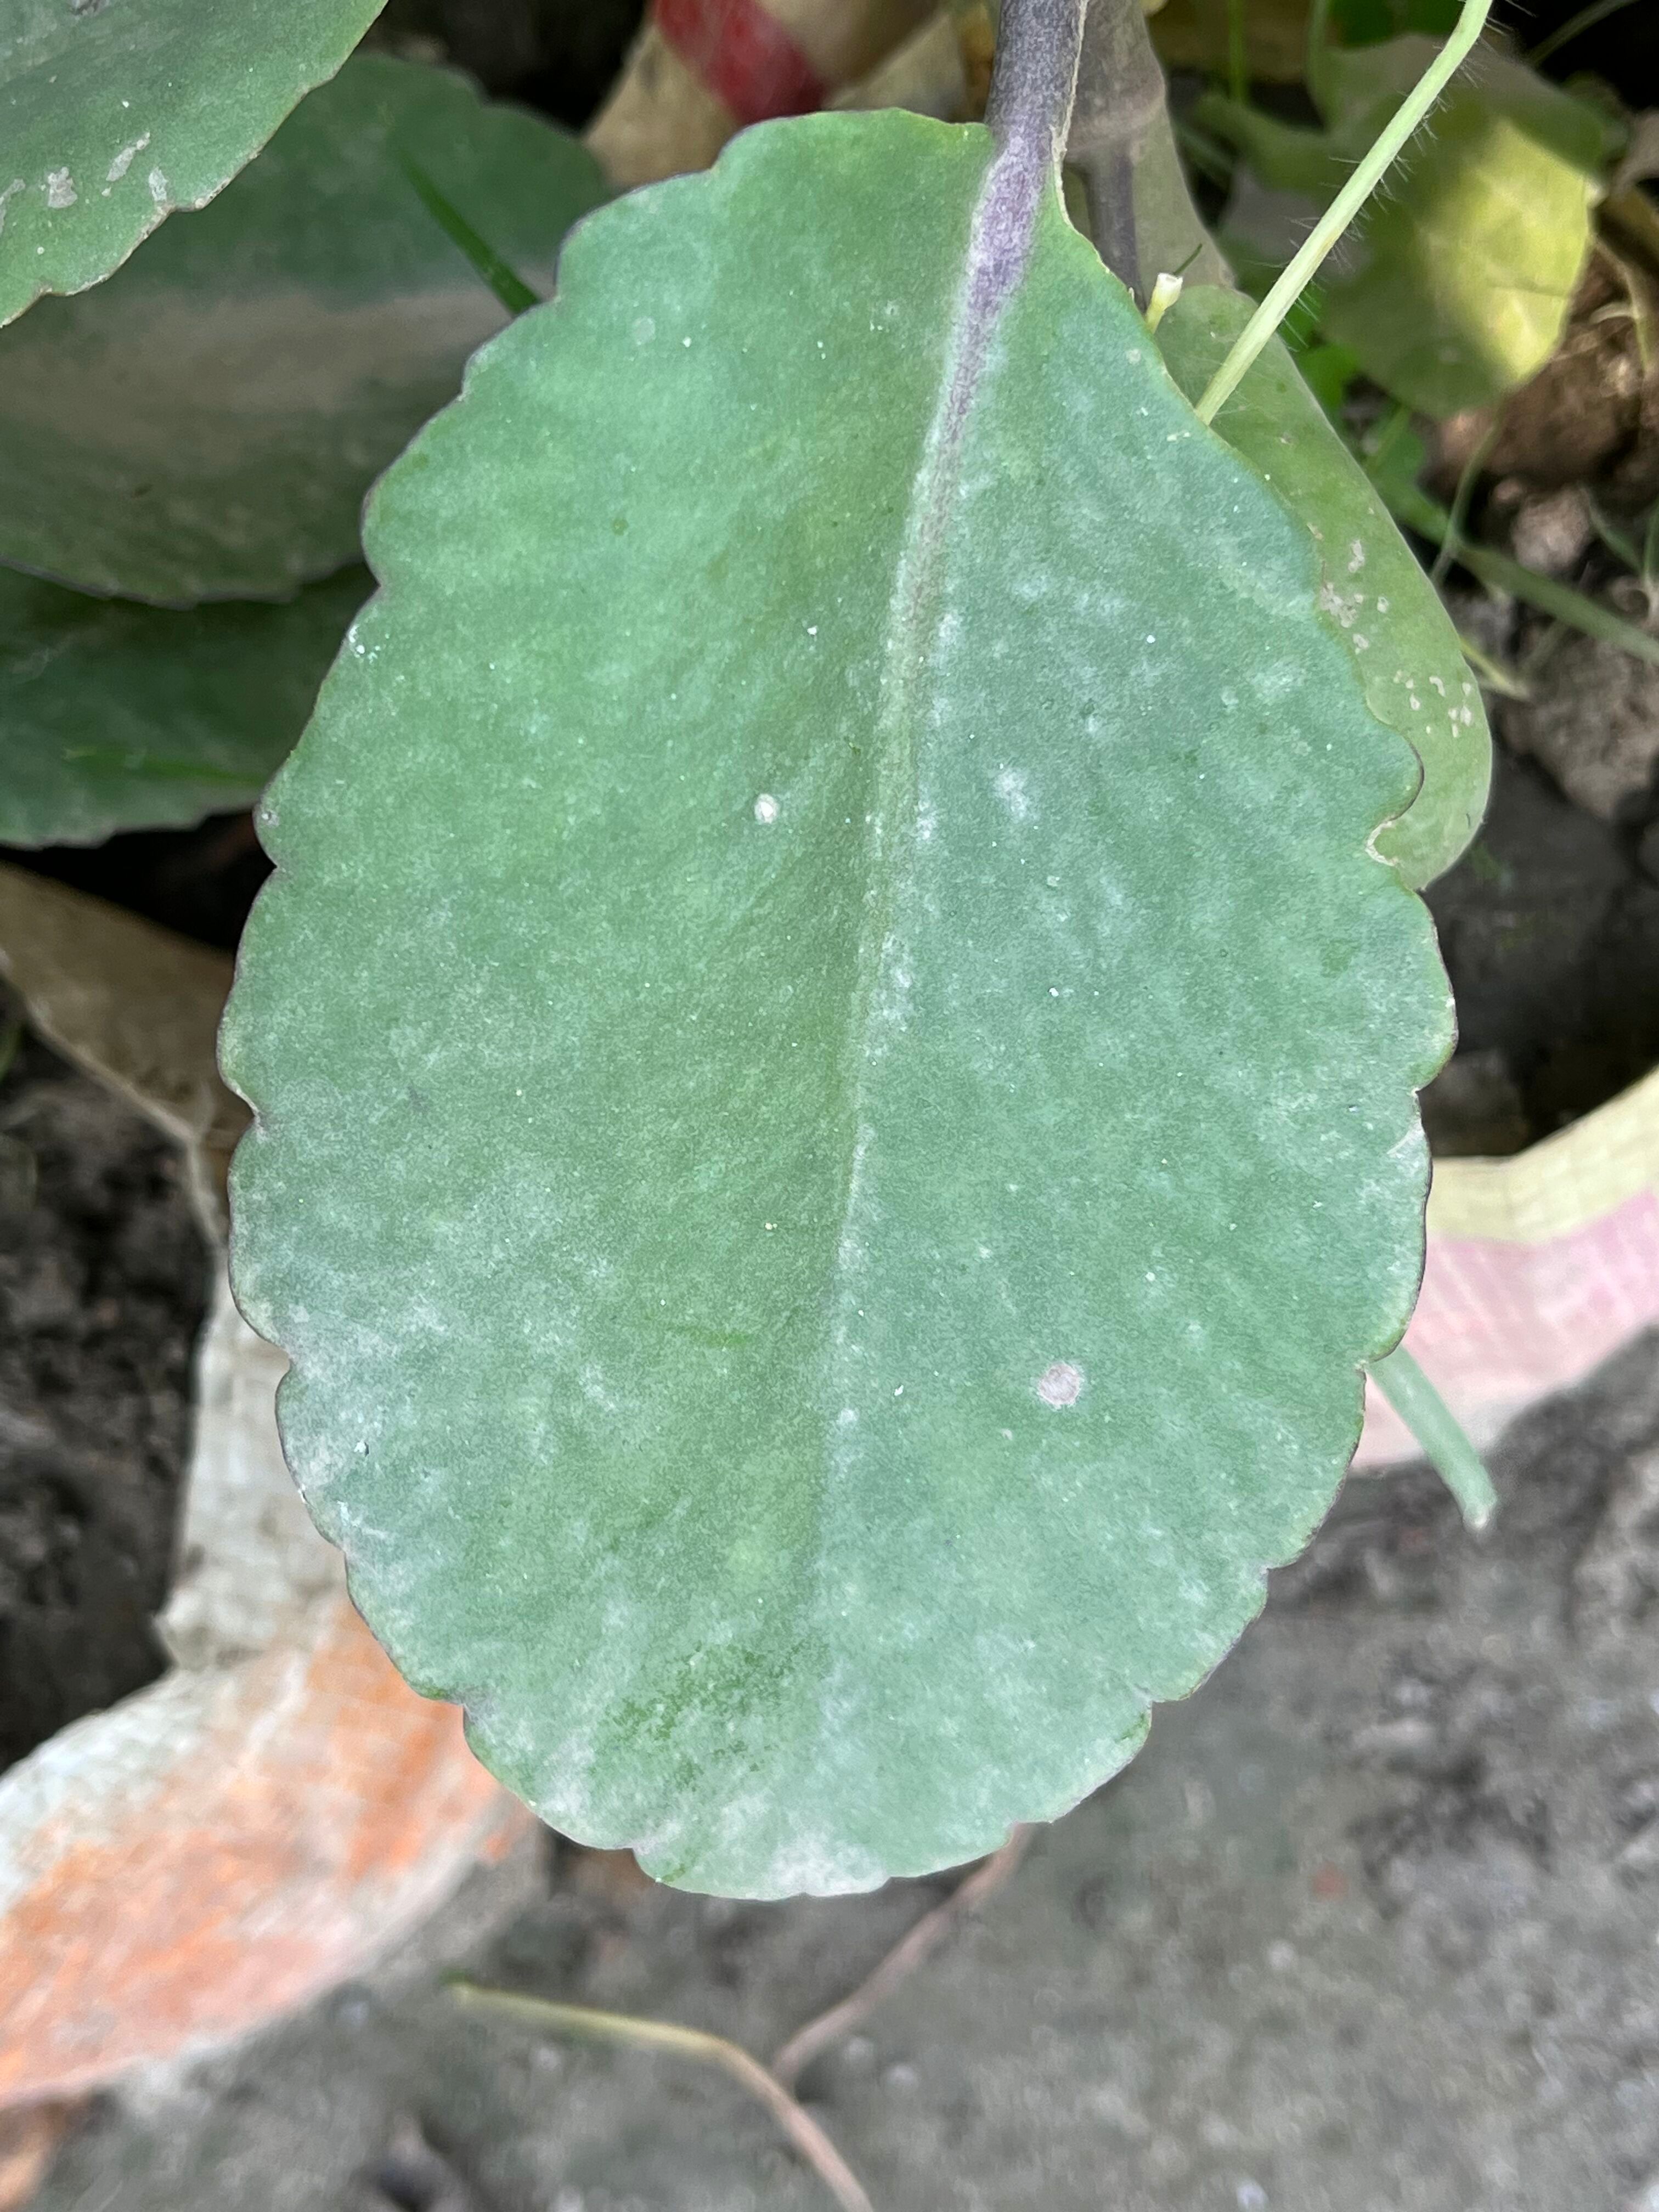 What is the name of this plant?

pathorkuci
